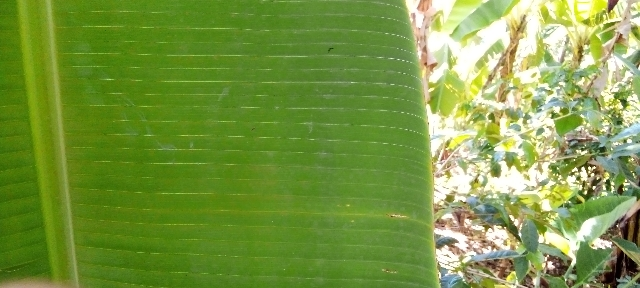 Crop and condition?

banana, healthy
